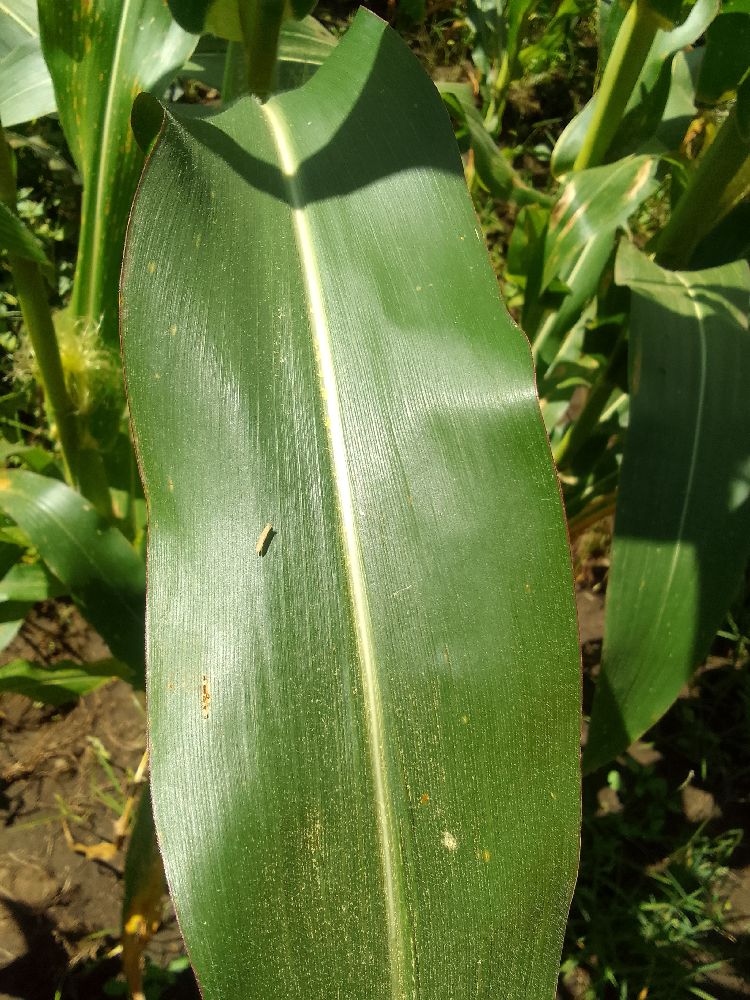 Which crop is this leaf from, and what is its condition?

maize, healthy
